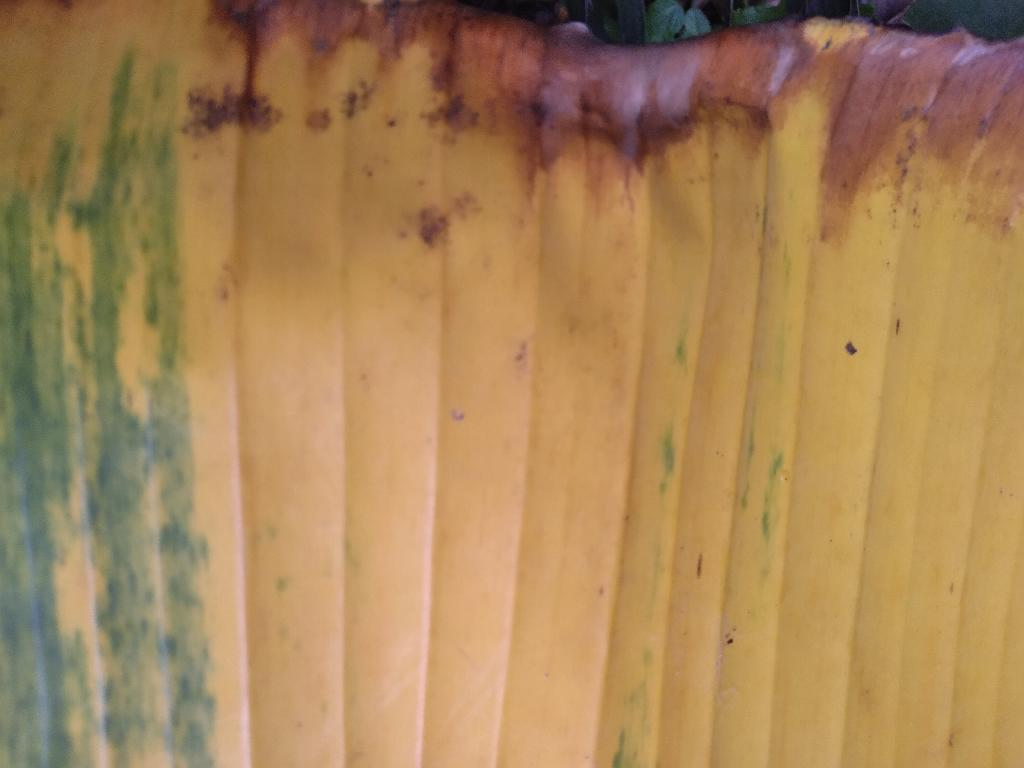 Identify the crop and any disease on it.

banana, fusarium wilt race 1
